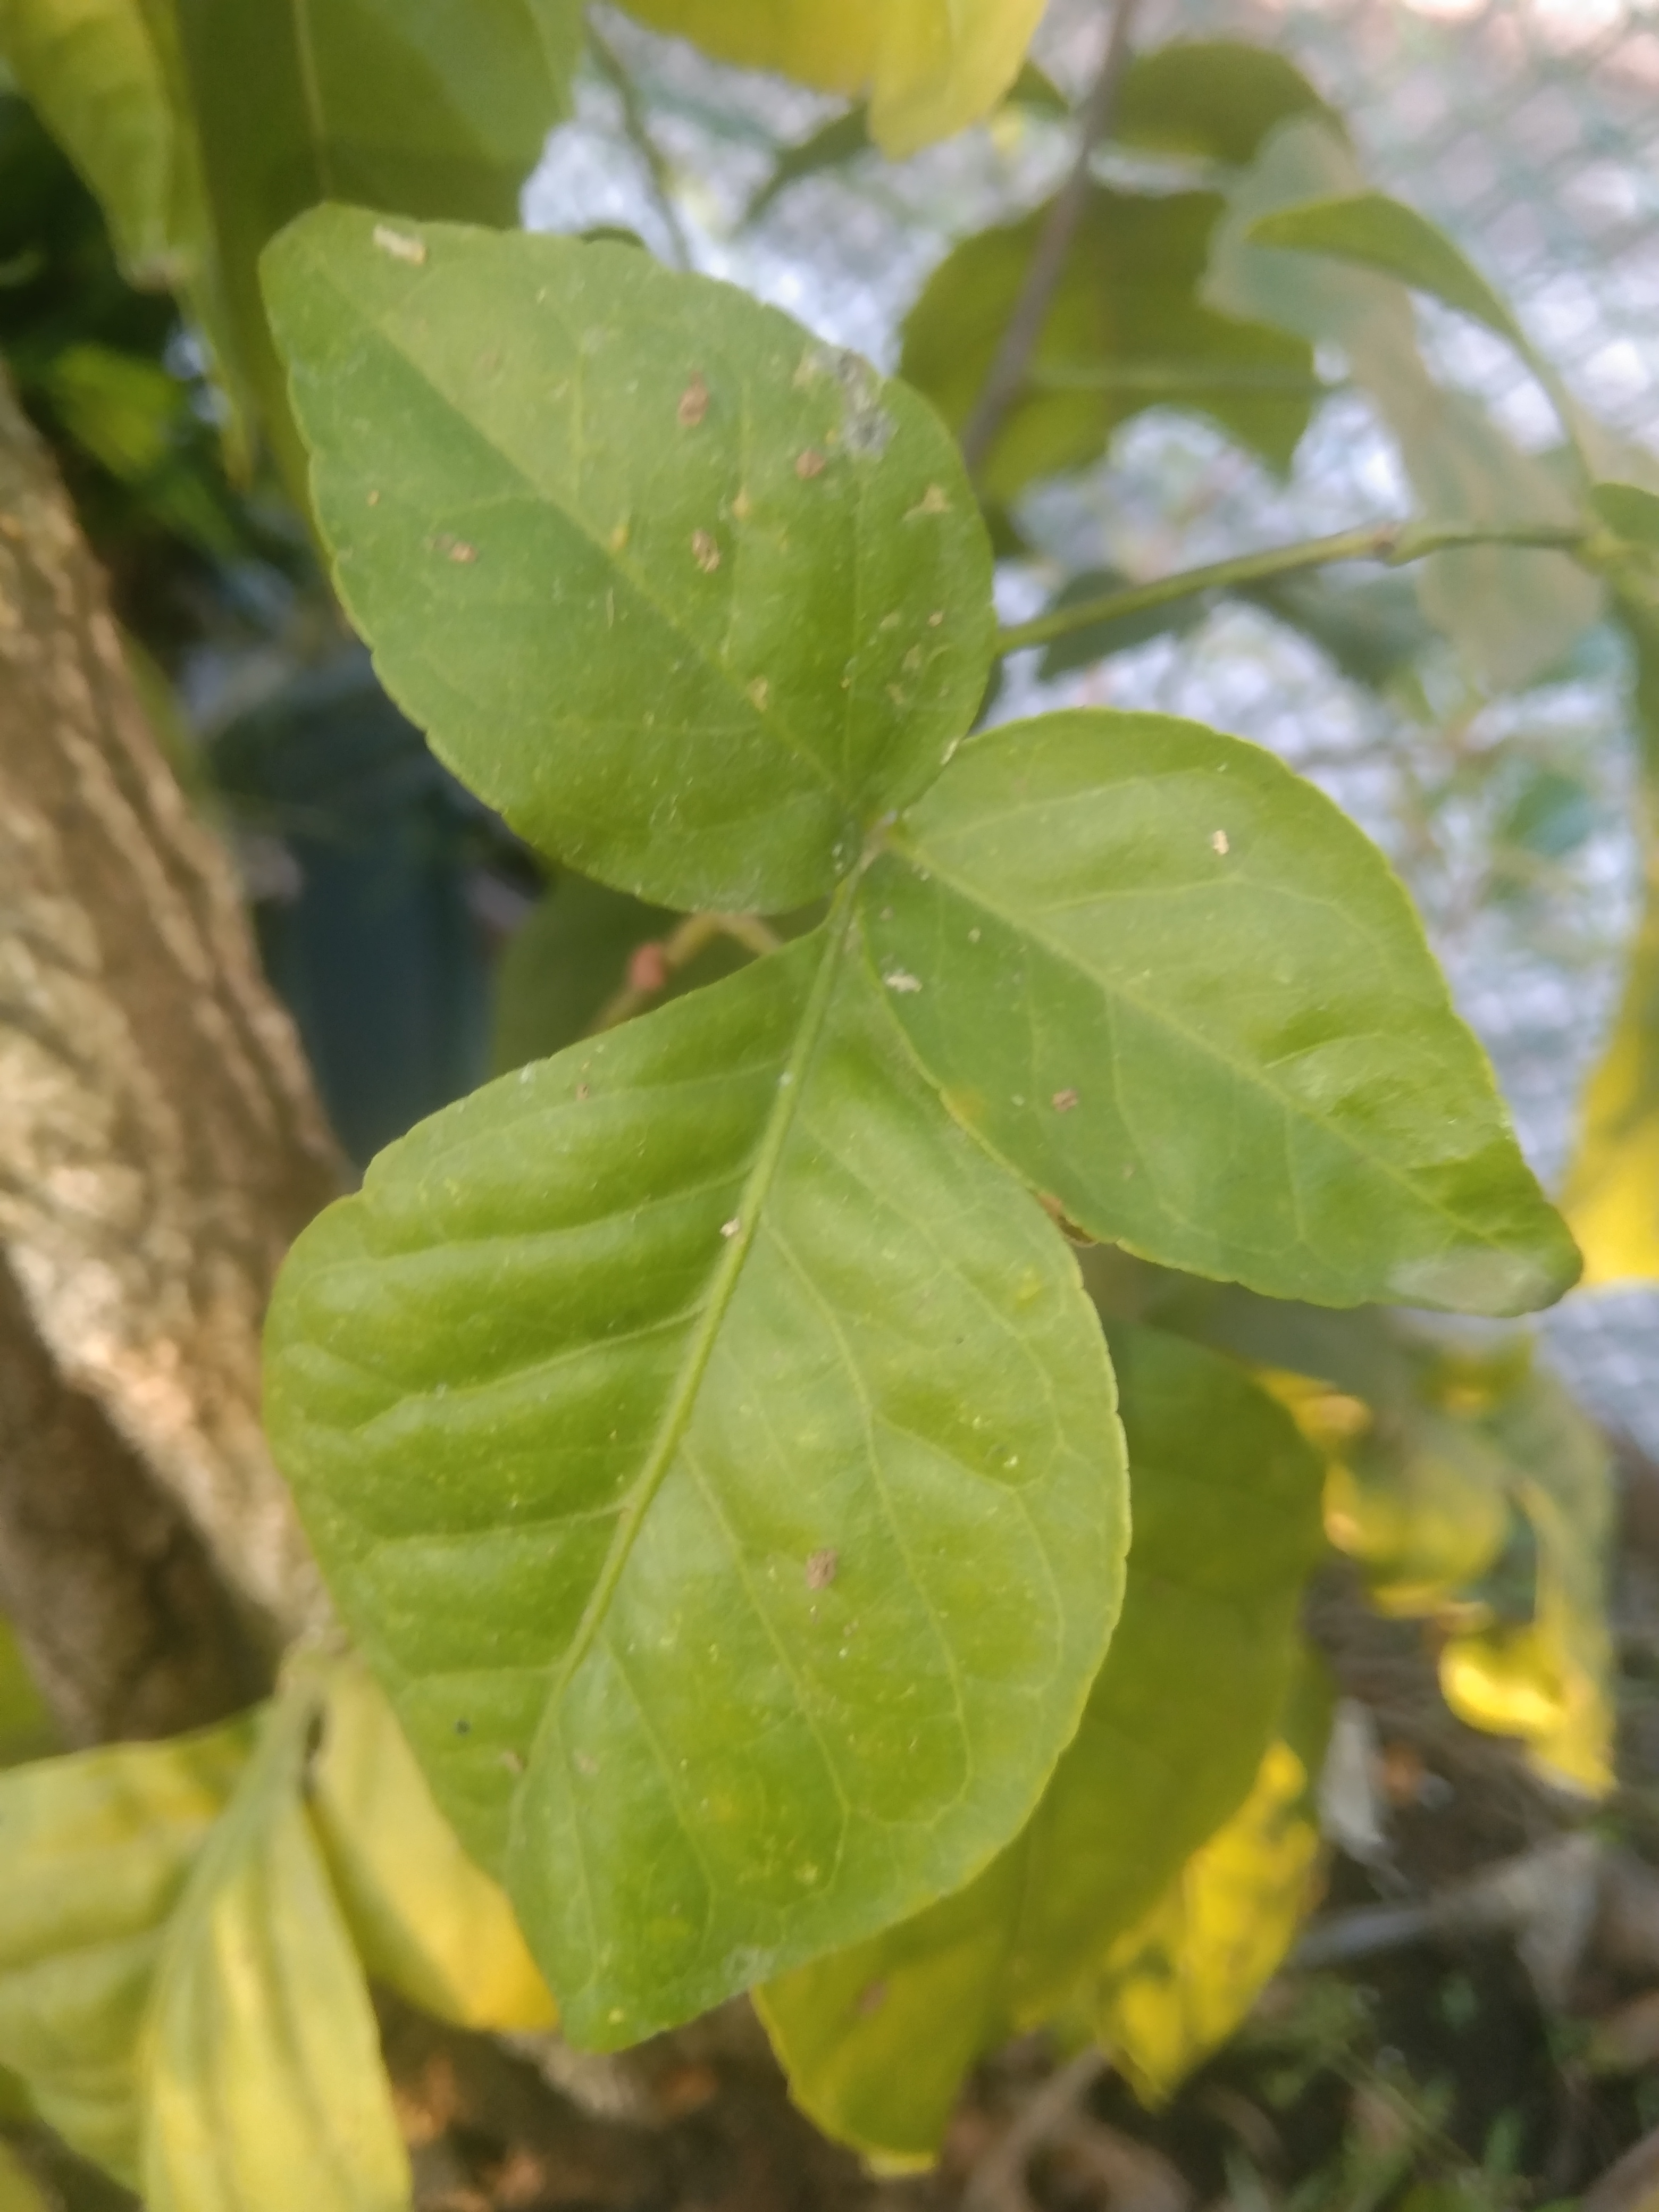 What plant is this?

wood apple
